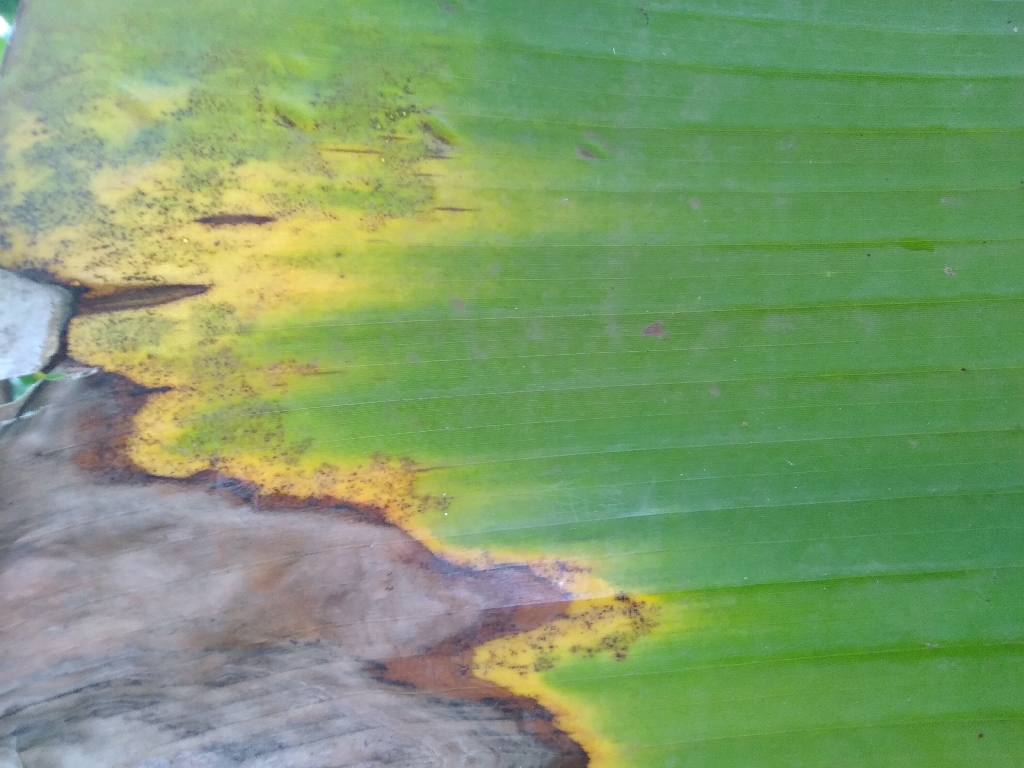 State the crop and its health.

banana, black sigatoka
